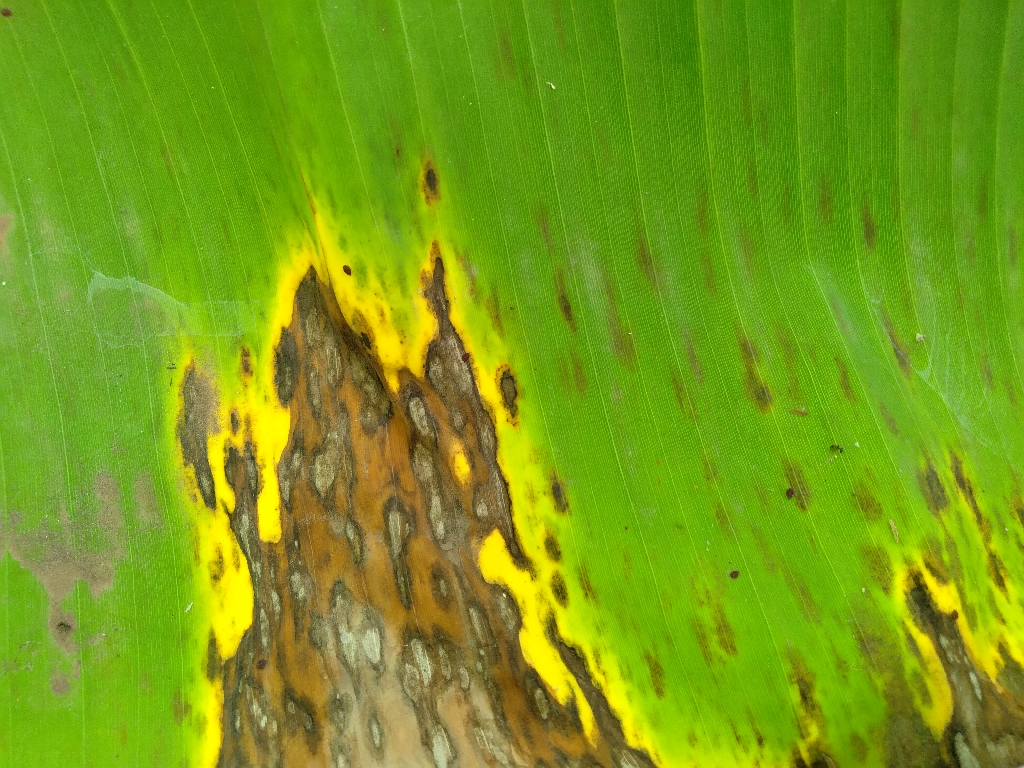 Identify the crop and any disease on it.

banana, black sigatoka
